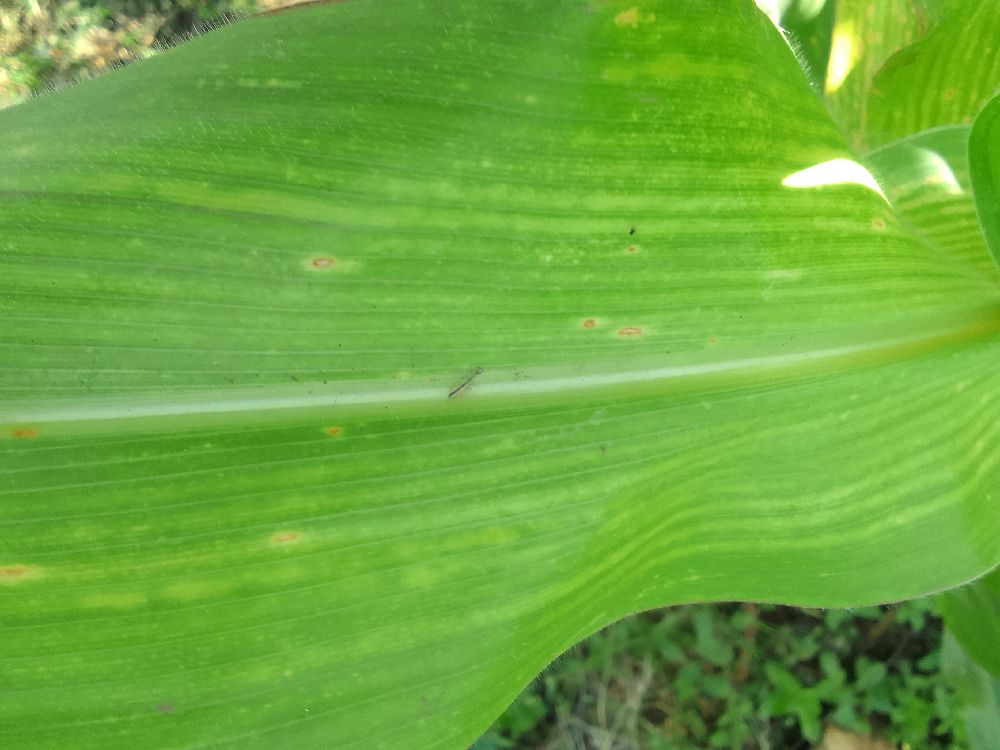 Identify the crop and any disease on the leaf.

maize, maize lethal necrosis
